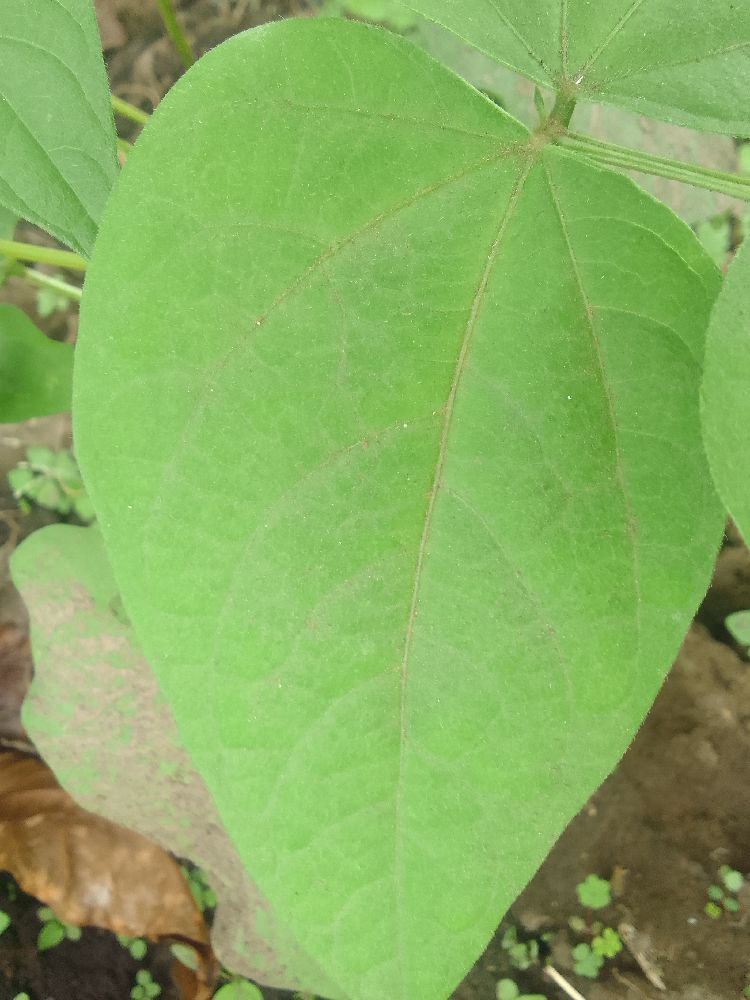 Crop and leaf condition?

common bean, healthy
